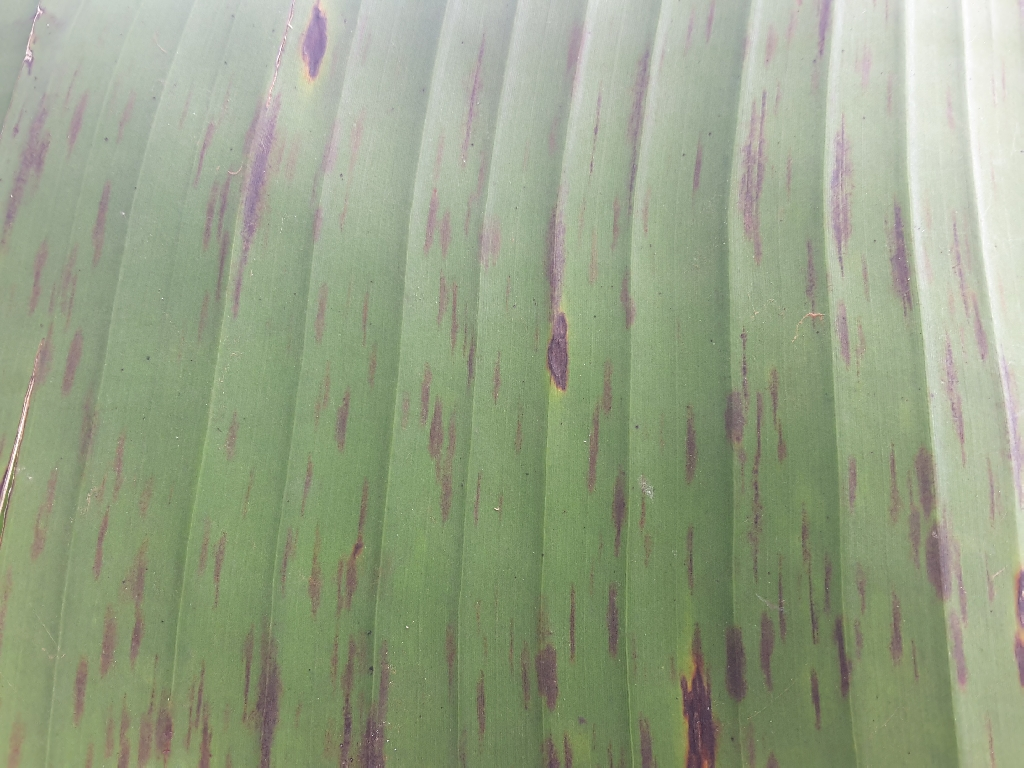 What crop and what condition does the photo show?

banana, black sigatoka
